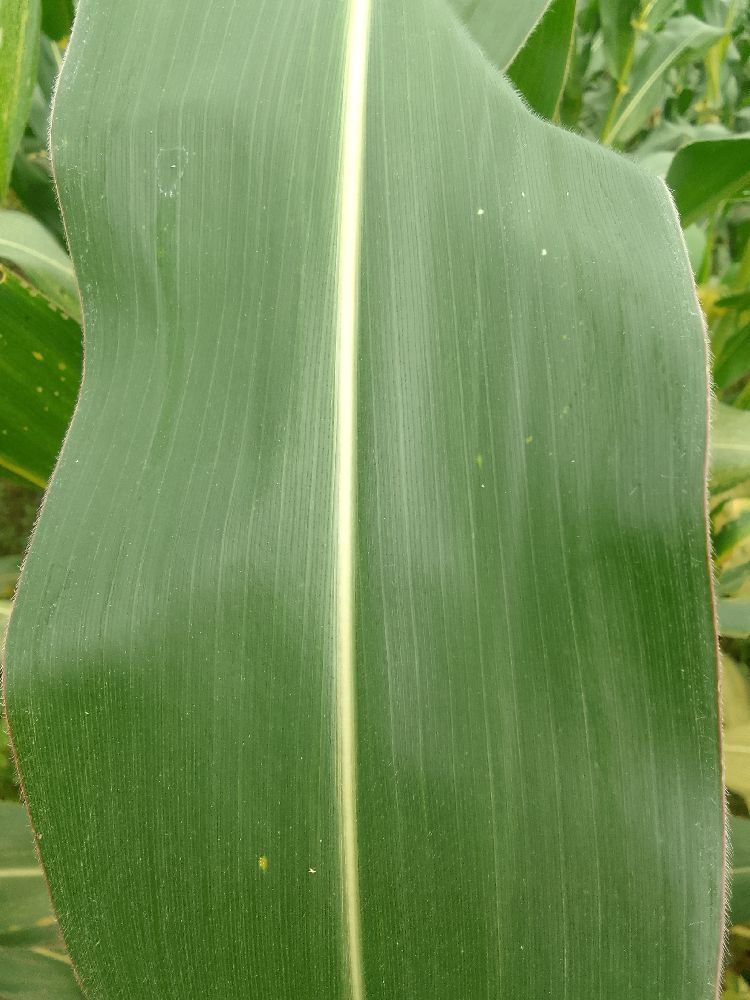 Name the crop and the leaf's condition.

maize, healthy
